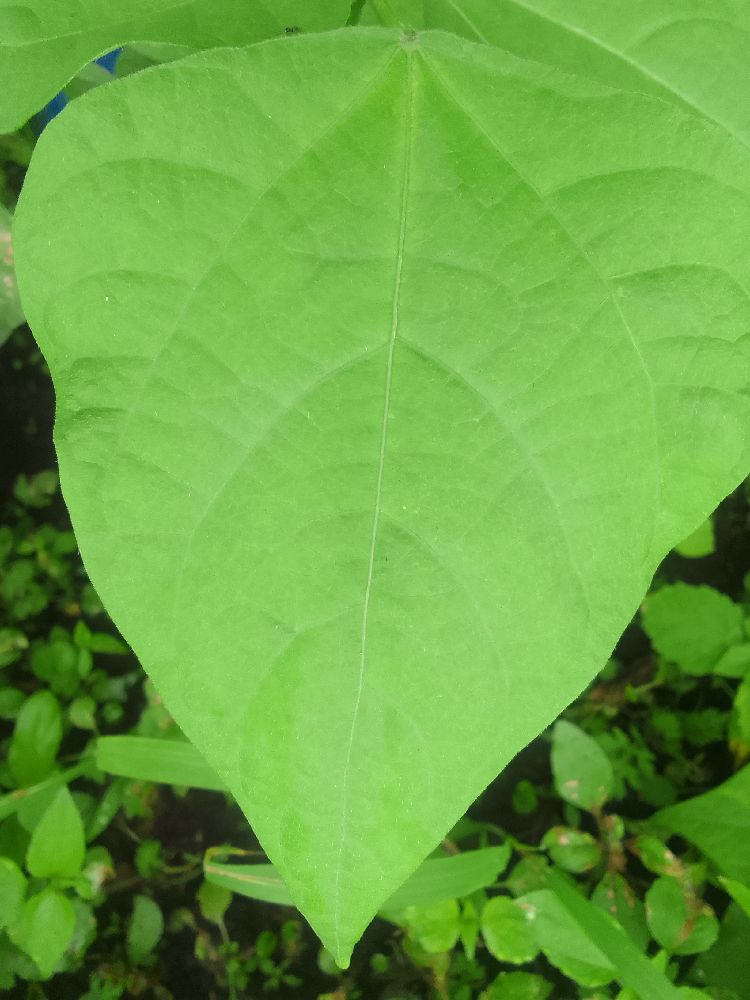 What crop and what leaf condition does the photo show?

common bean, healthy
